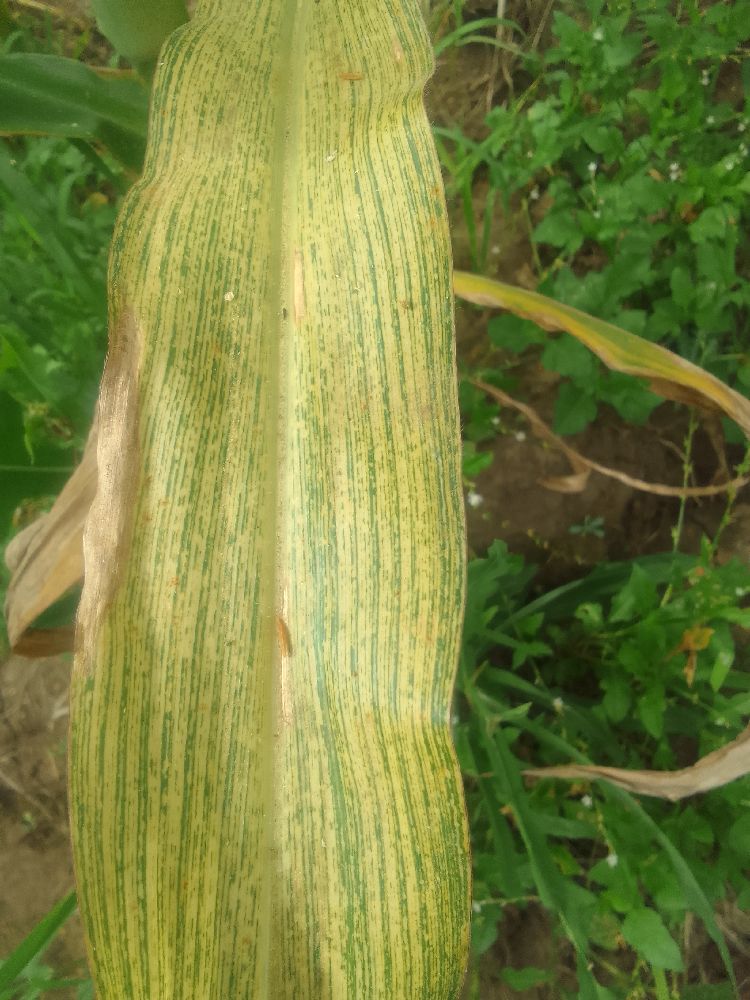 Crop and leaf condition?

maize, maize streak virus
